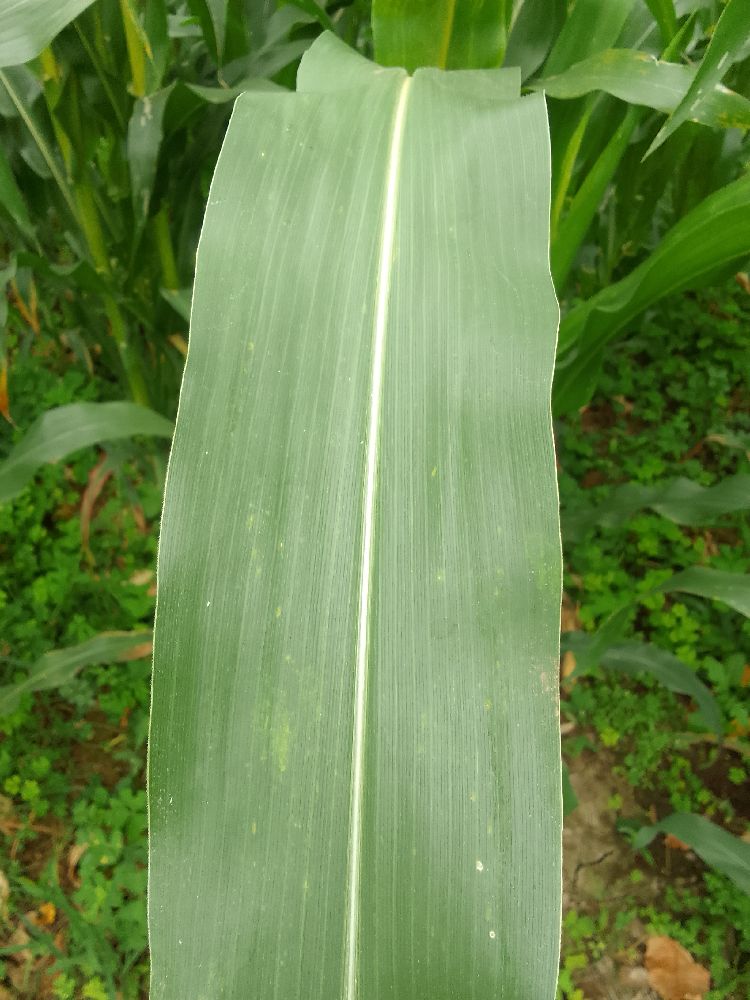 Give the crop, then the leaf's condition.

maize, healthy
